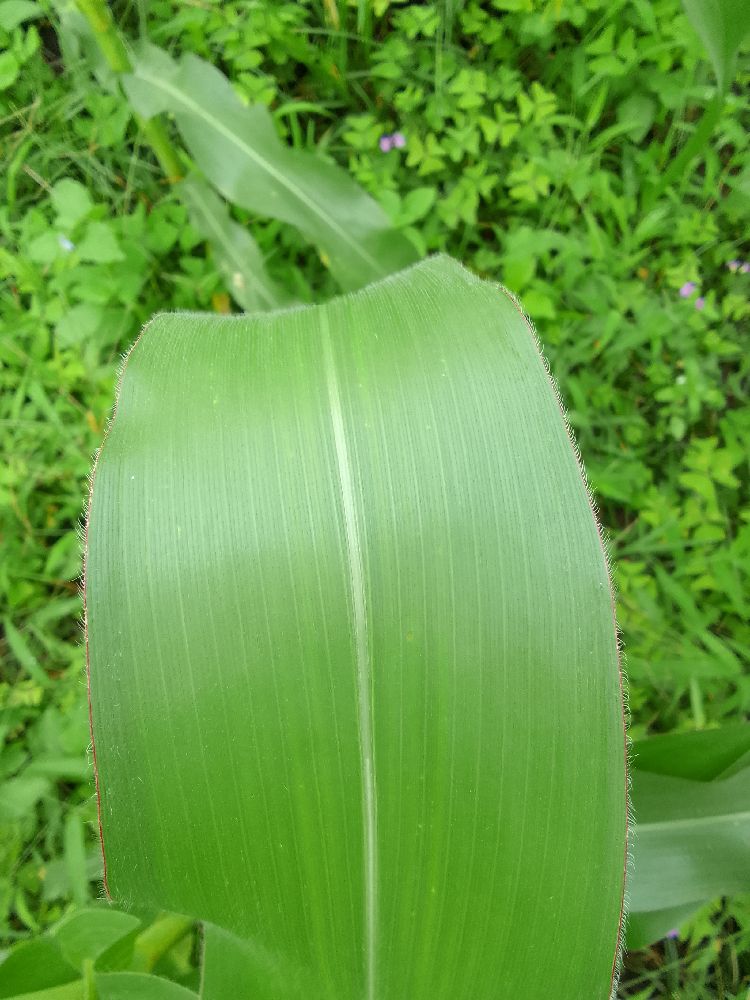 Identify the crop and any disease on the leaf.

maize, healthy
